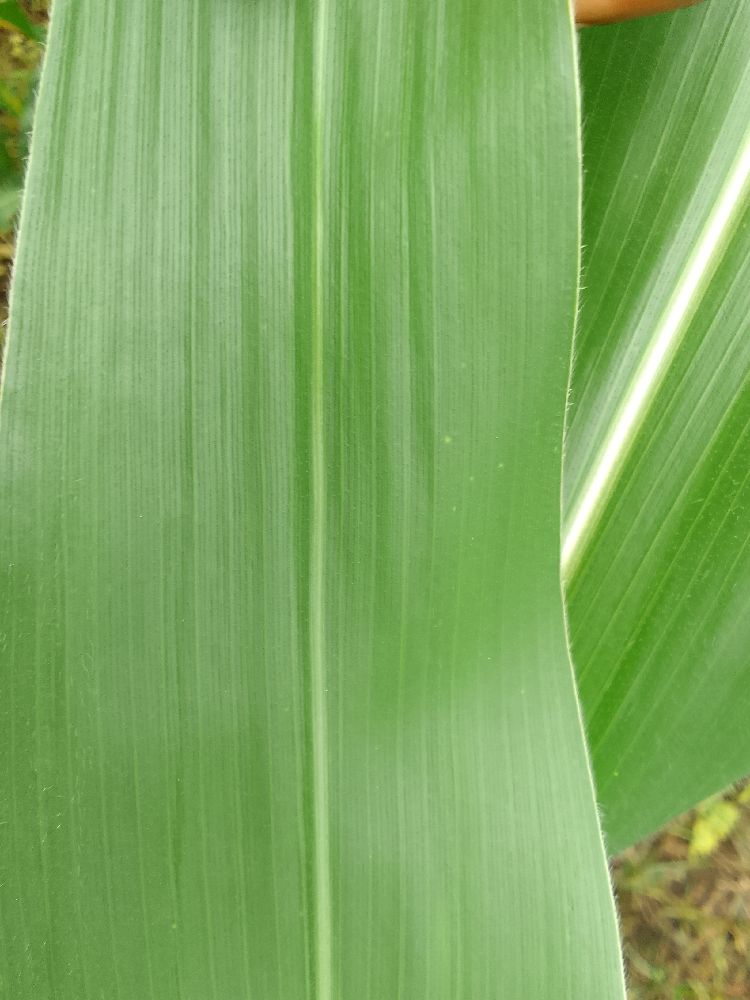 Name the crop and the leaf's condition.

maize, healthy
